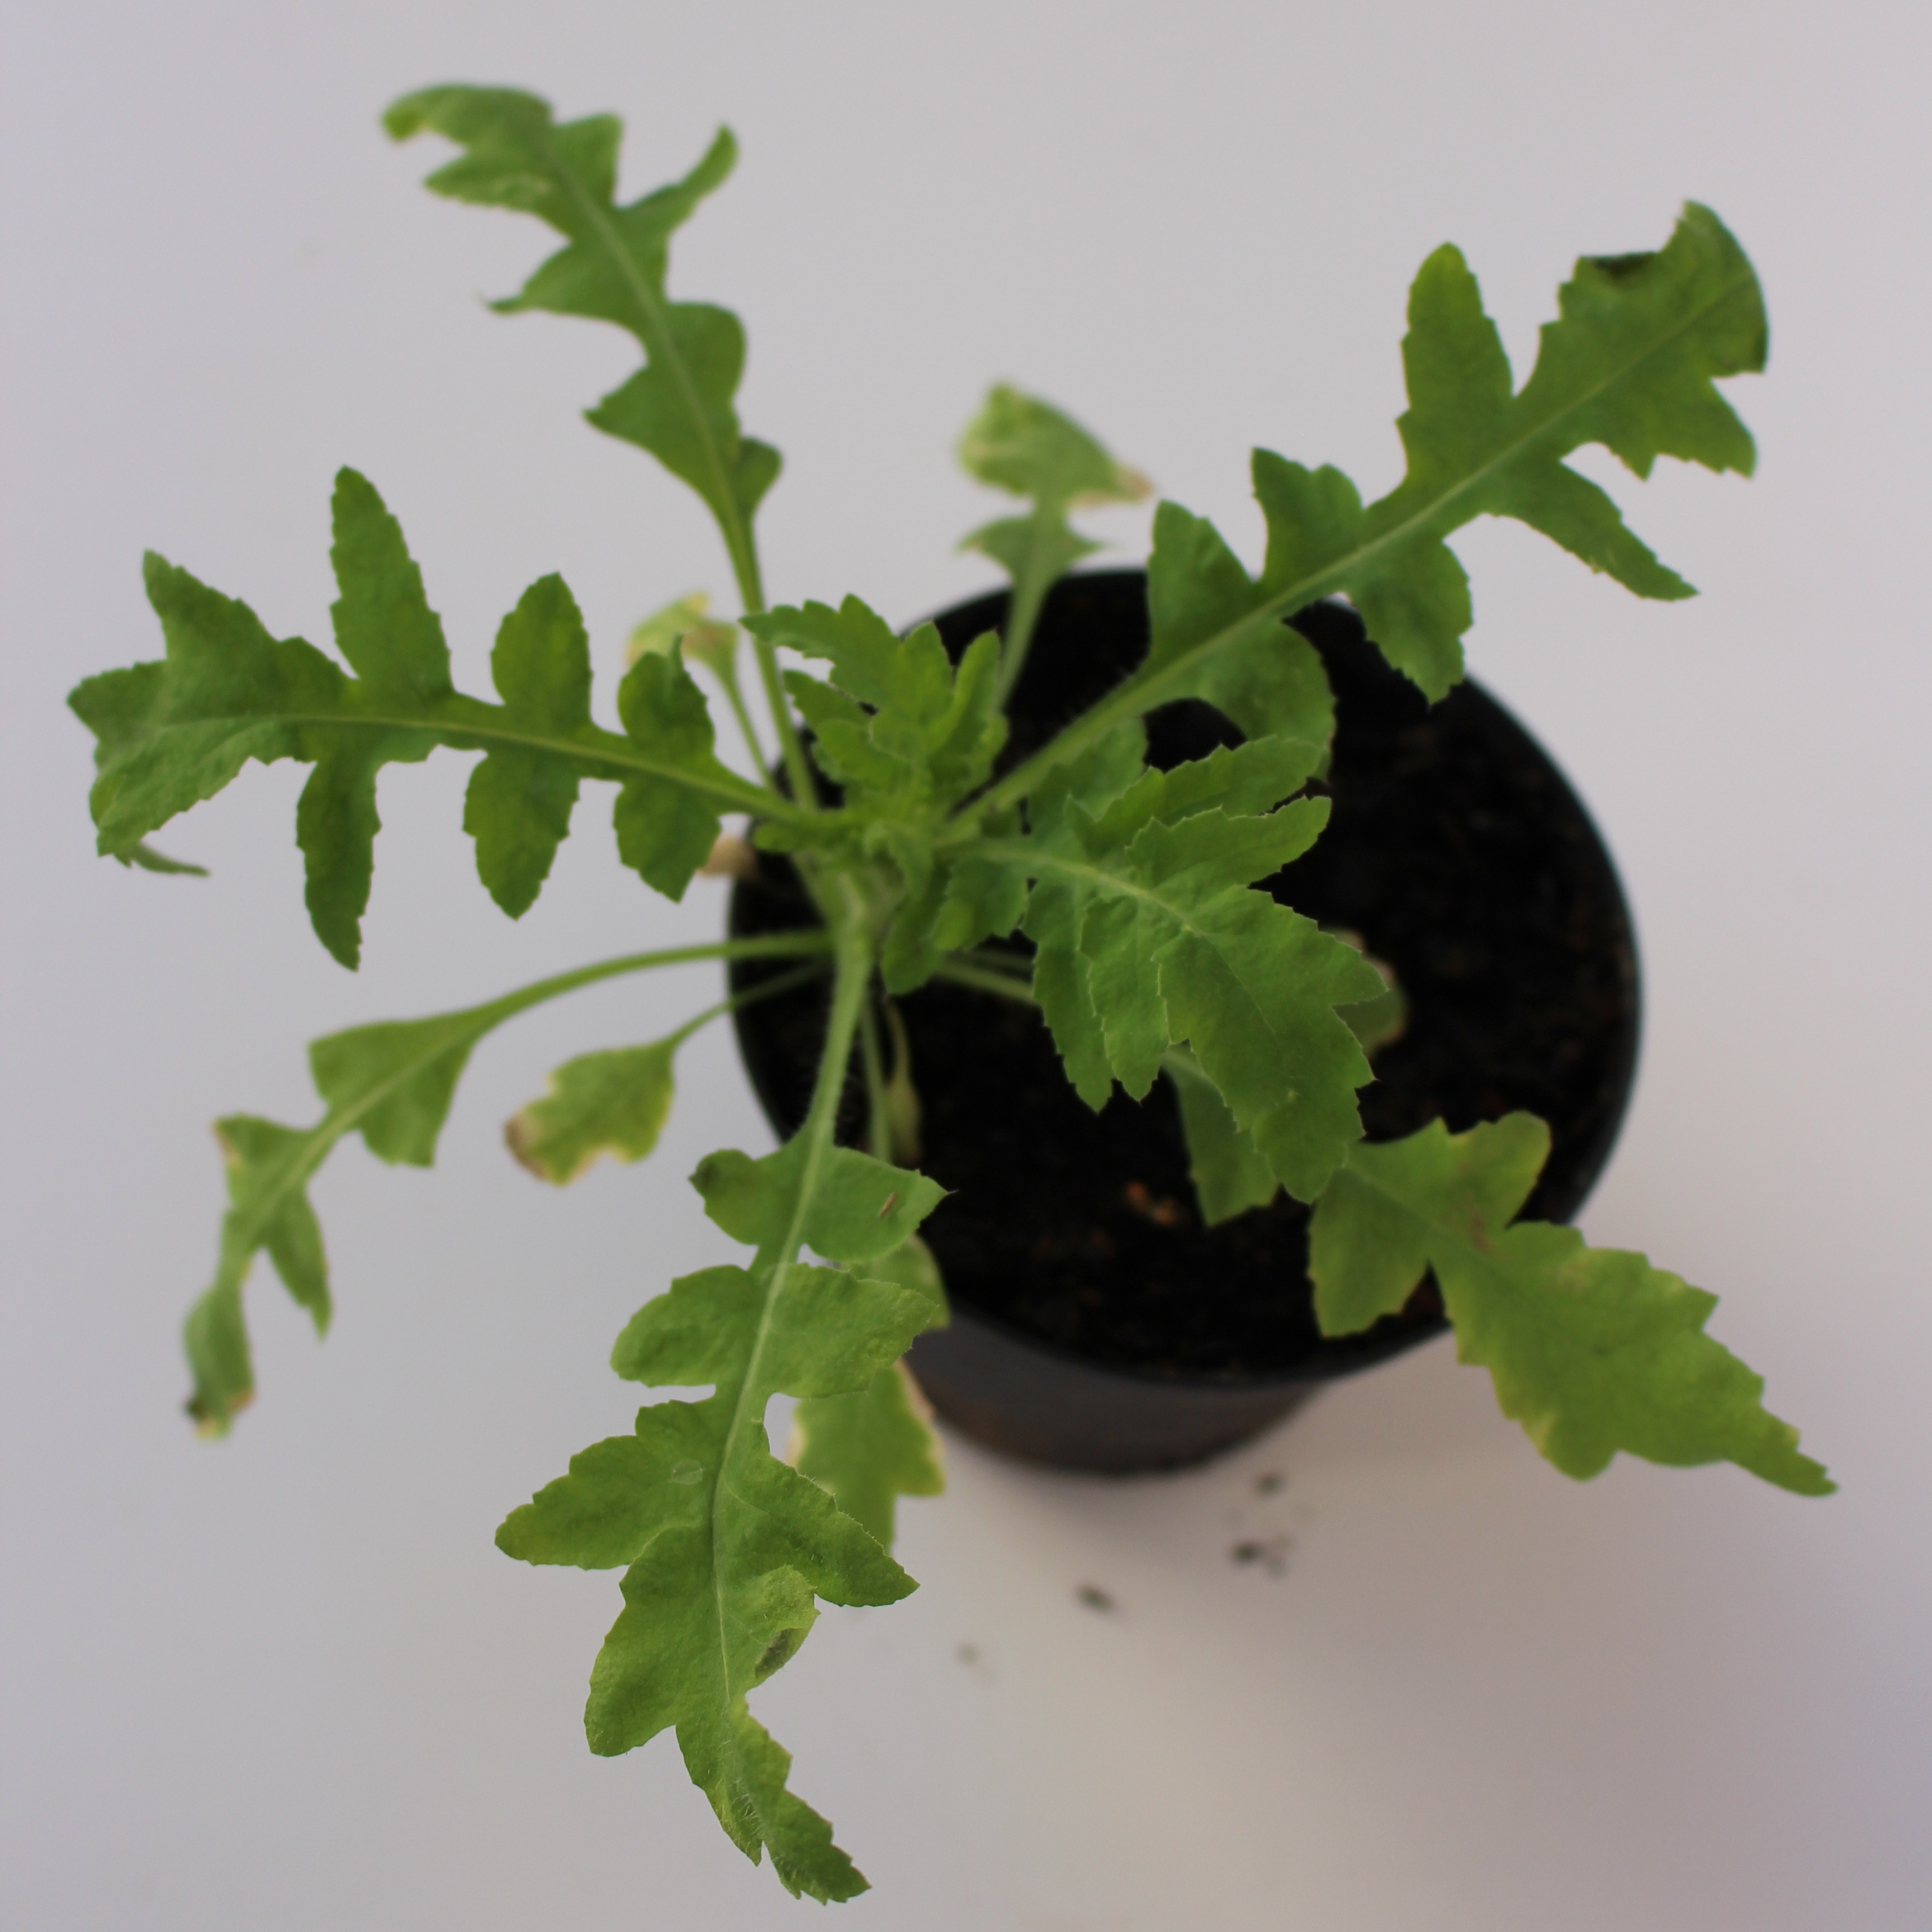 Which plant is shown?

Papaver rhoeas
